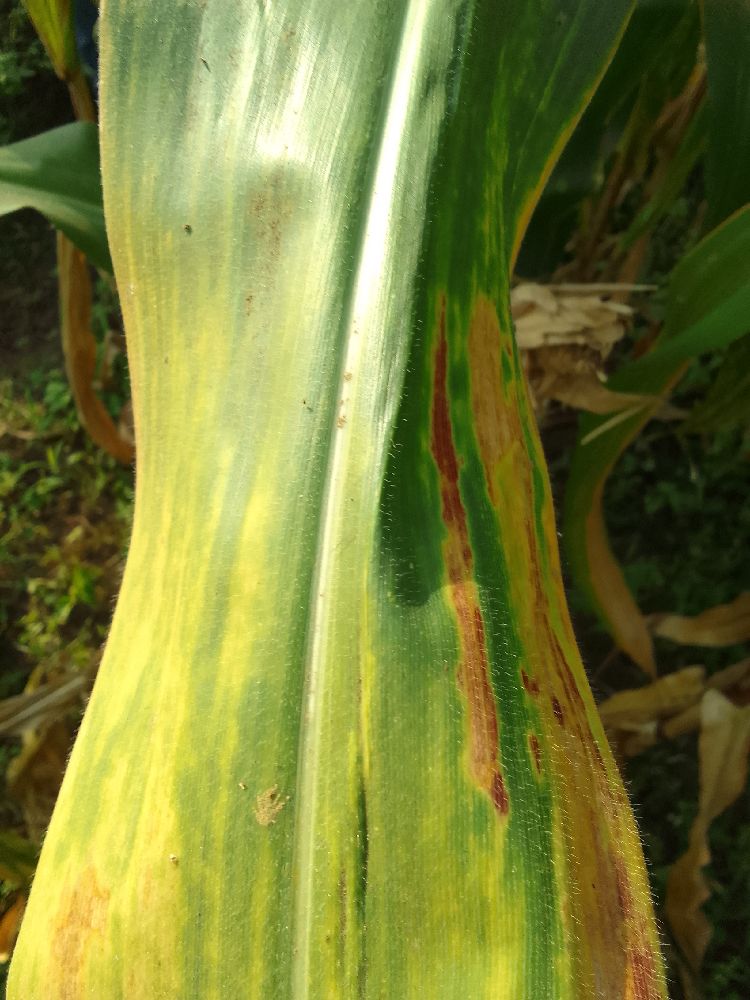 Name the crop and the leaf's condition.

maize, maize lethal necrosis
